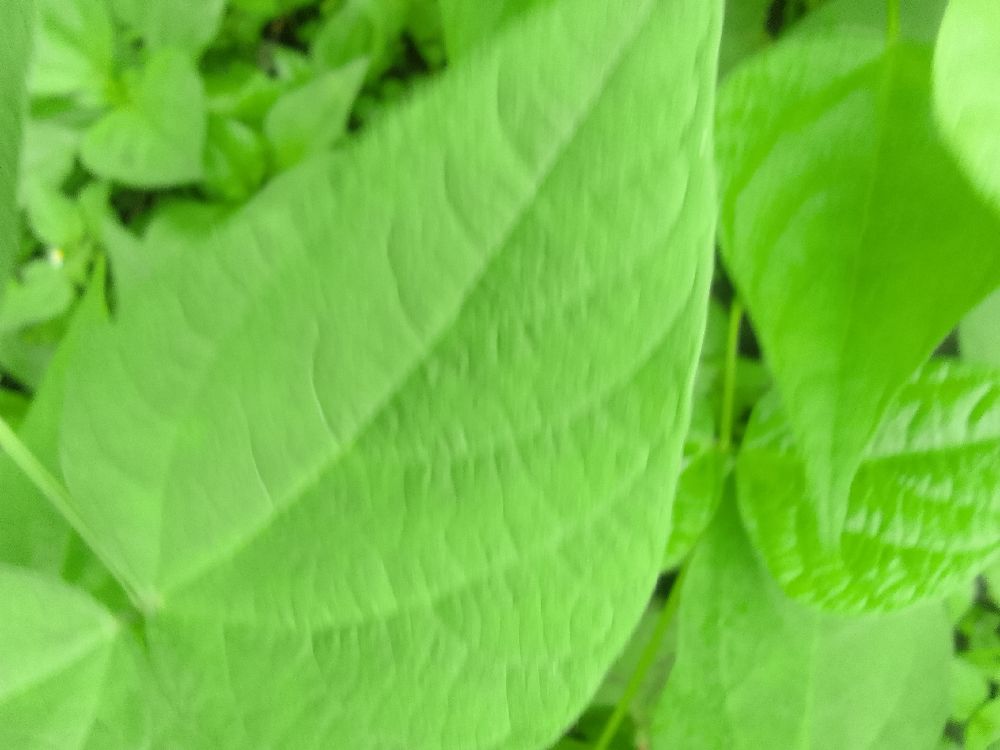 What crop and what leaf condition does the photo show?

common bean, healthy
